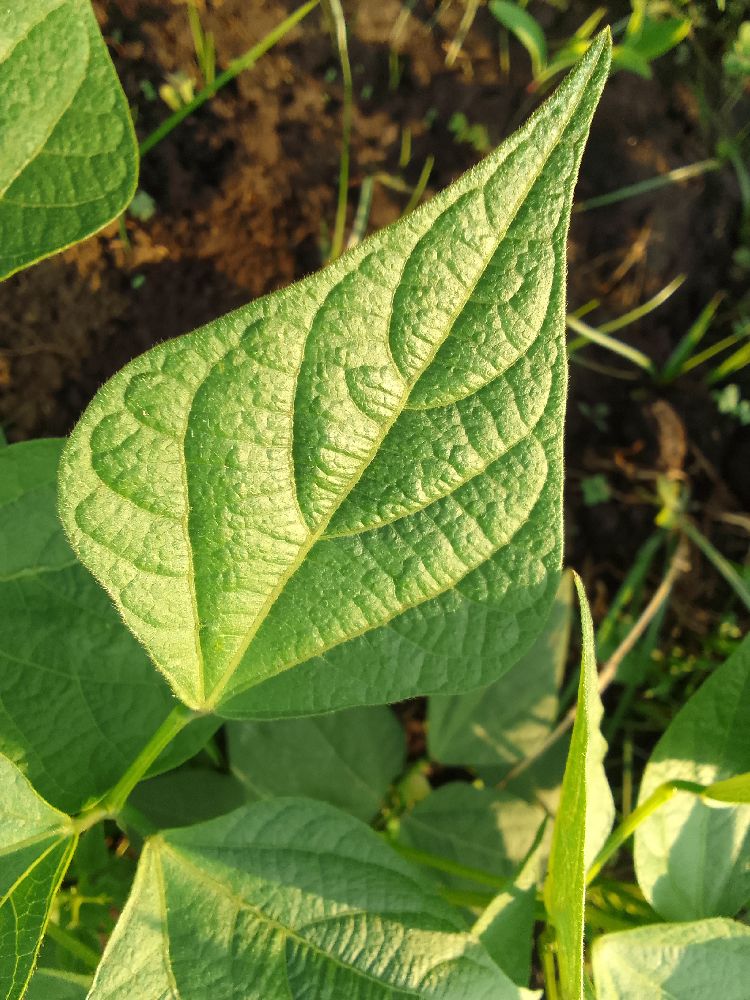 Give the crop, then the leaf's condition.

common bean, healthy
